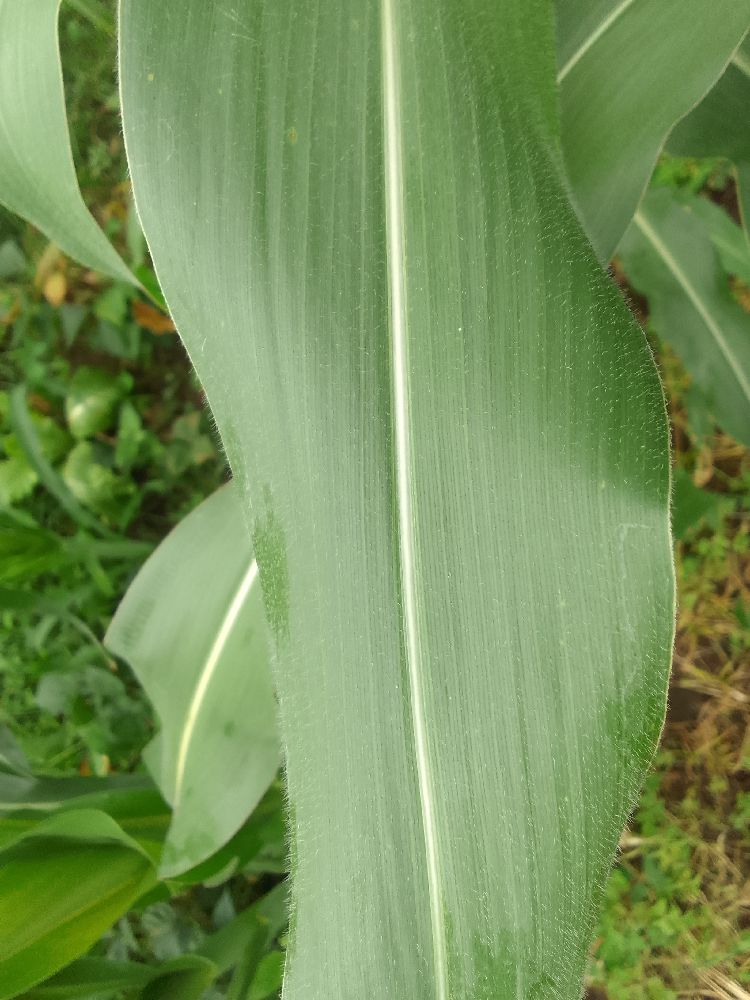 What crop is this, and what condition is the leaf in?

maize, healthy
